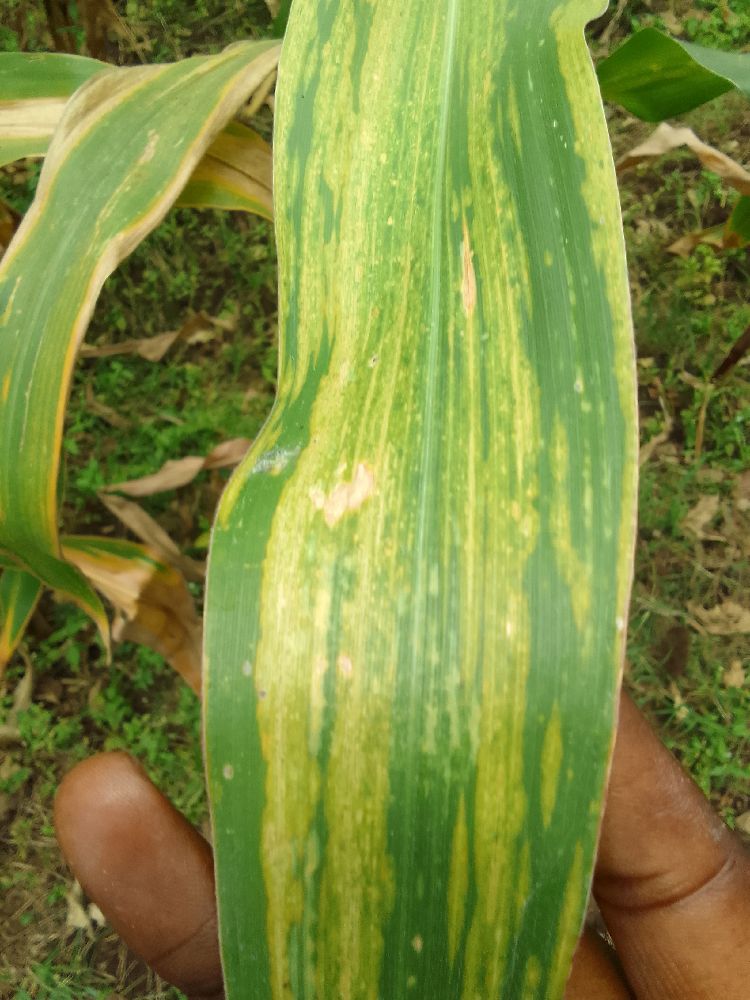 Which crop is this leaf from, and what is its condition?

maize, maize lethal necrosis
